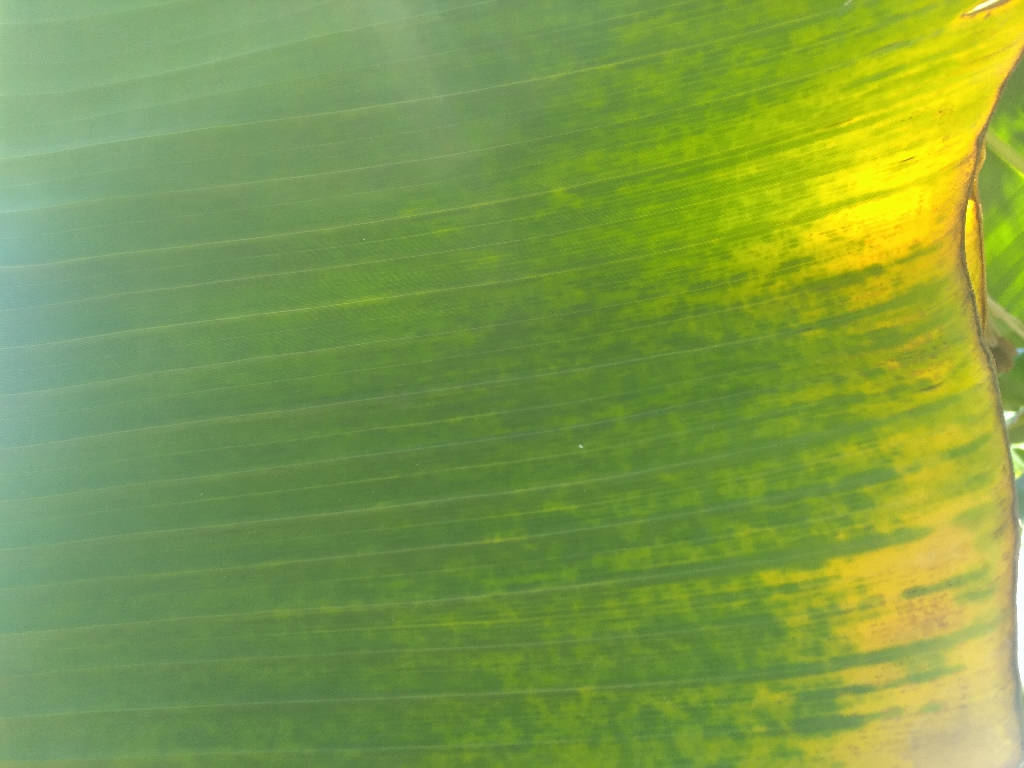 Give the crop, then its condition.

banana, fusarium wilt race 1
